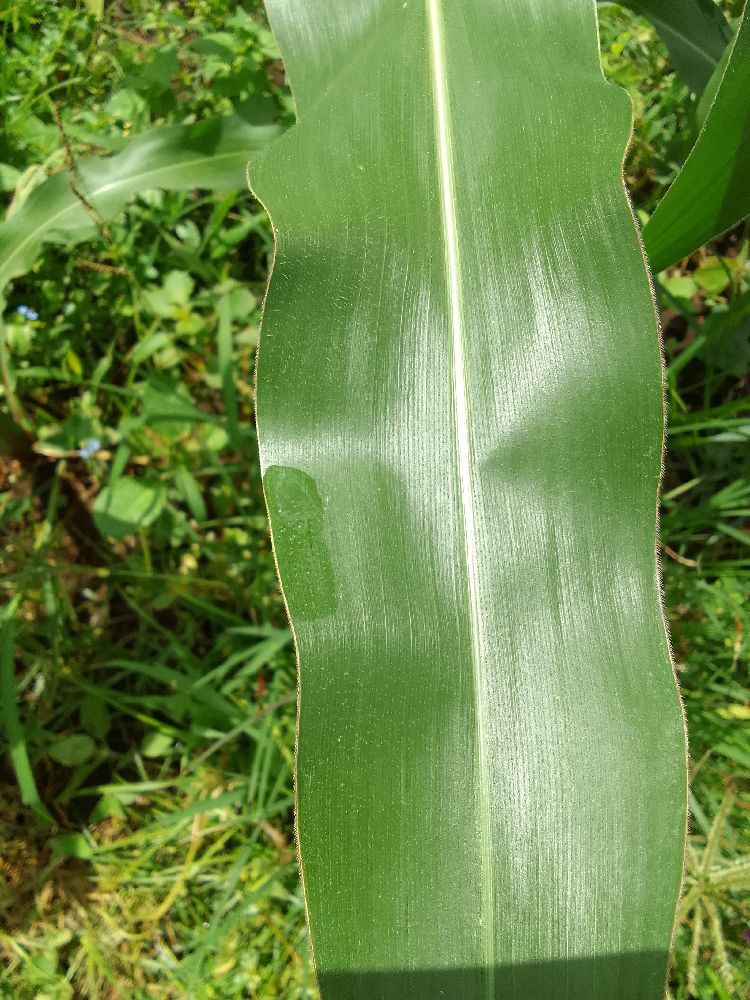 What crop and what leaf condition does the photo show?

maize, healthy
